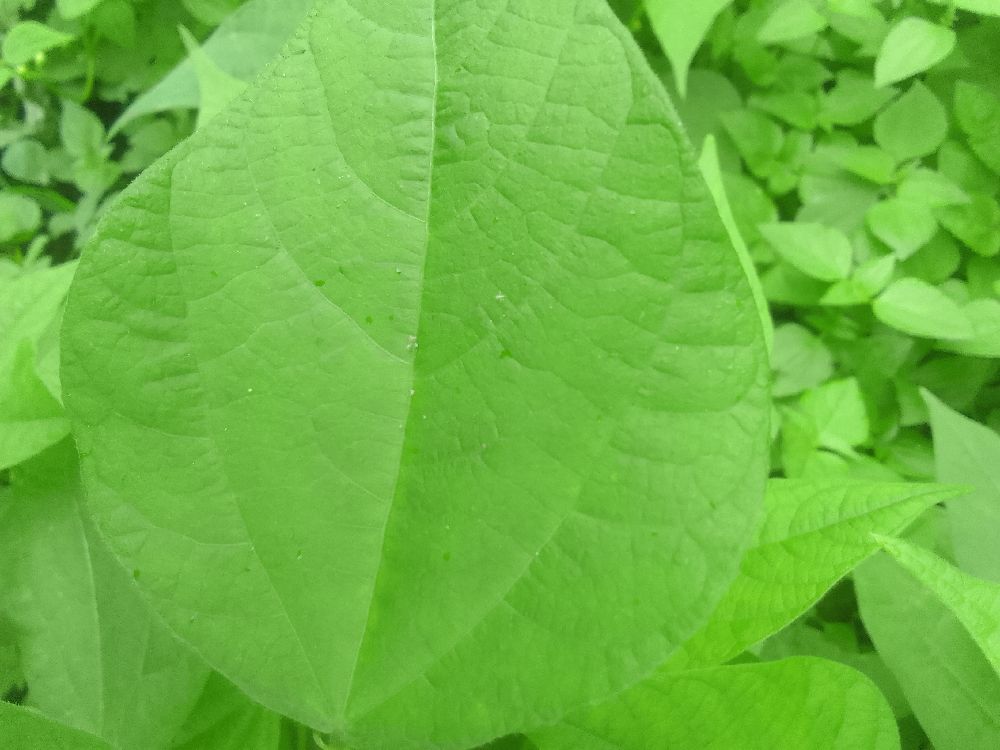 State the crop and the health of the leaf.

common bean, healthy
